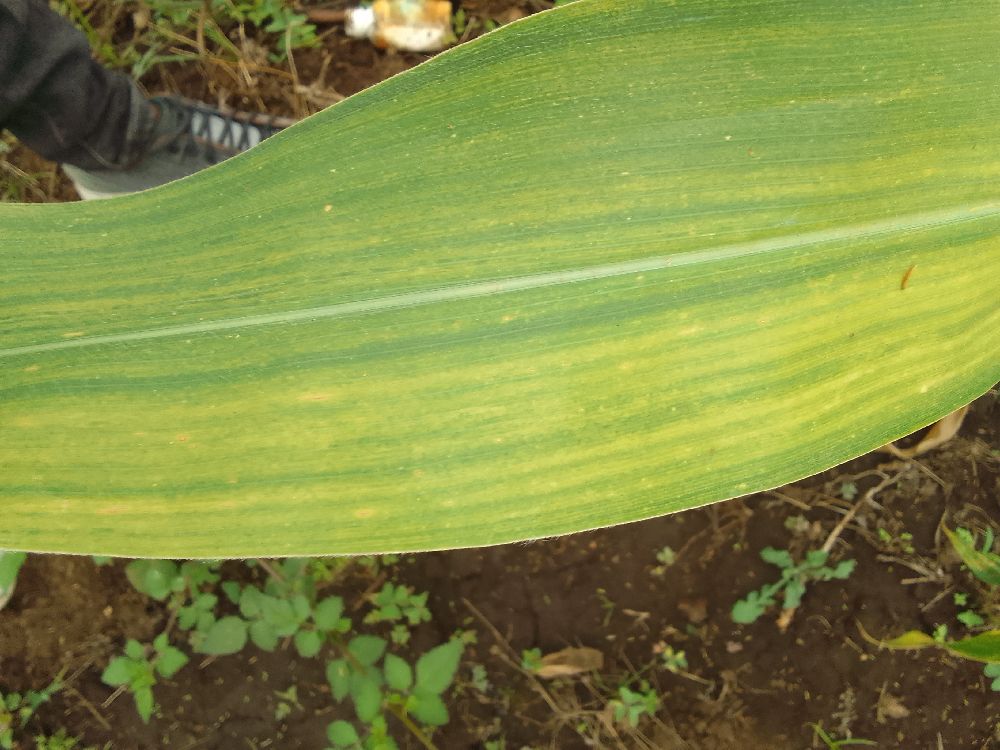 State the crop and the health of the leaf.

maize, maize lethal necrosis
